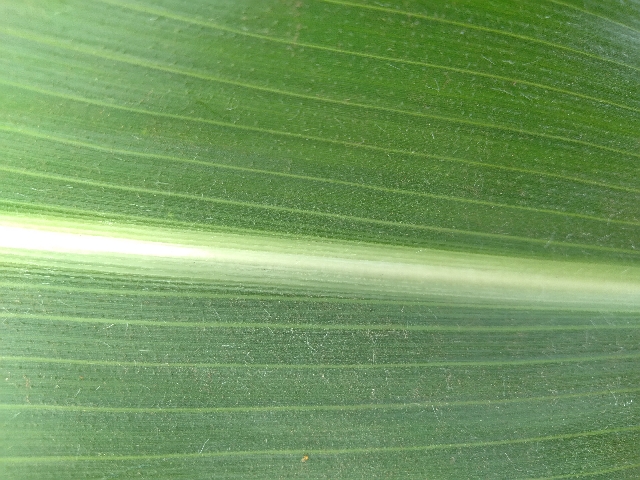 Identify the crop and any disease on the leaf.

maize, healthy
